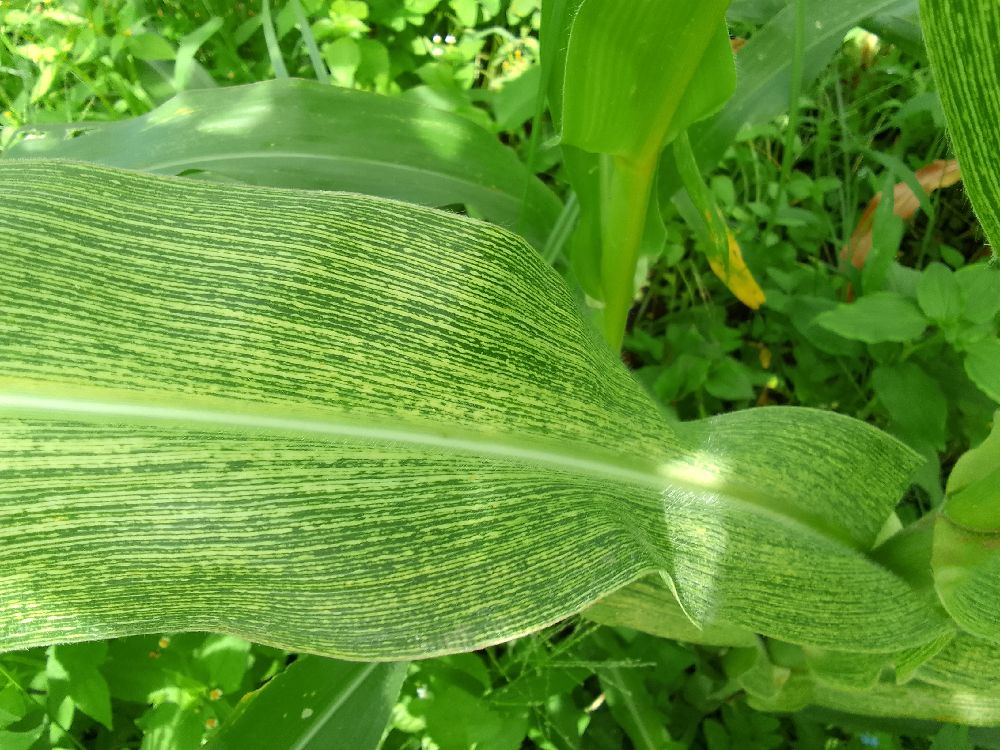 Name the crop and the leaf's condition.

maize, maize streak virus
